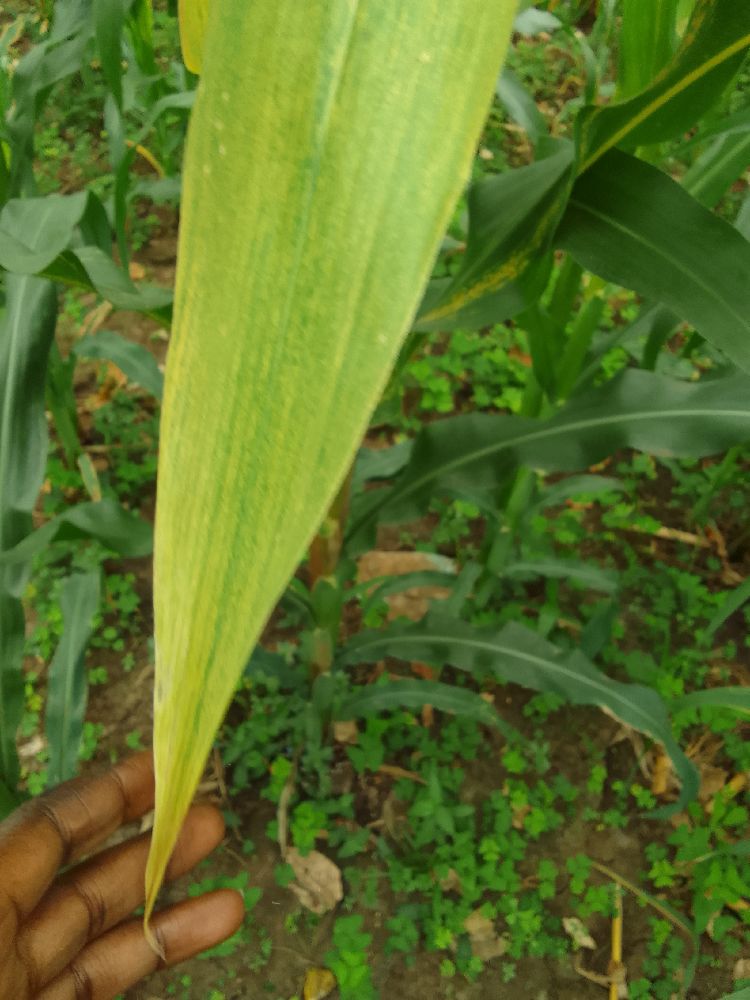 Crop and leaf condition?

maize, maize lethal necrosis
